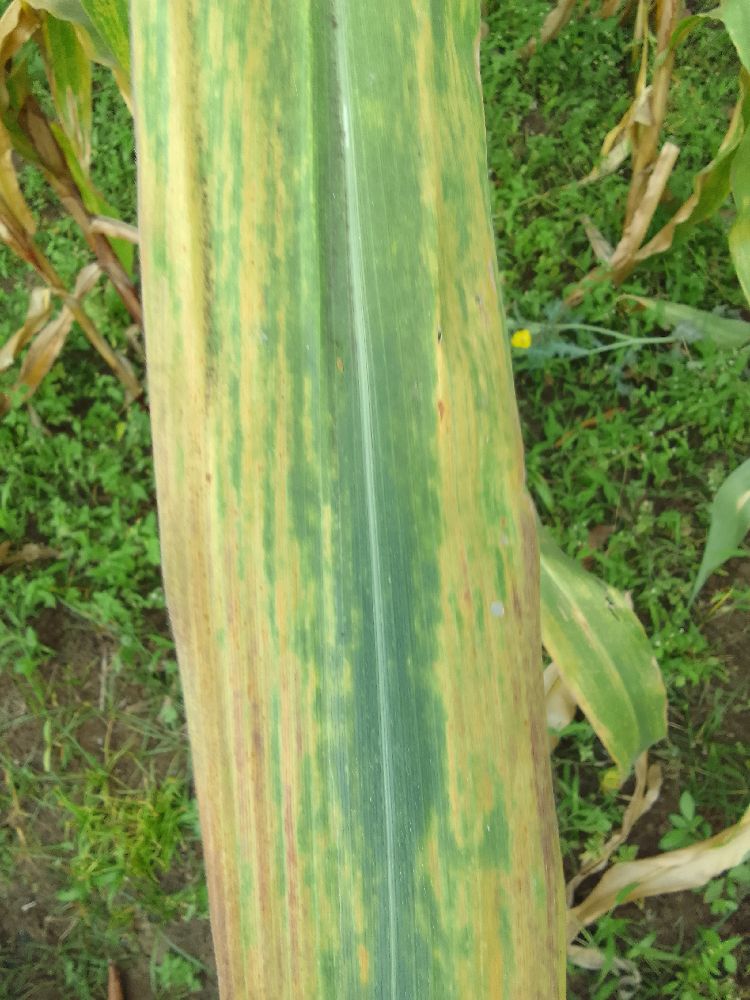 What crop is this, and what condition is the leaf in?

maize, maize lethal necrosis
